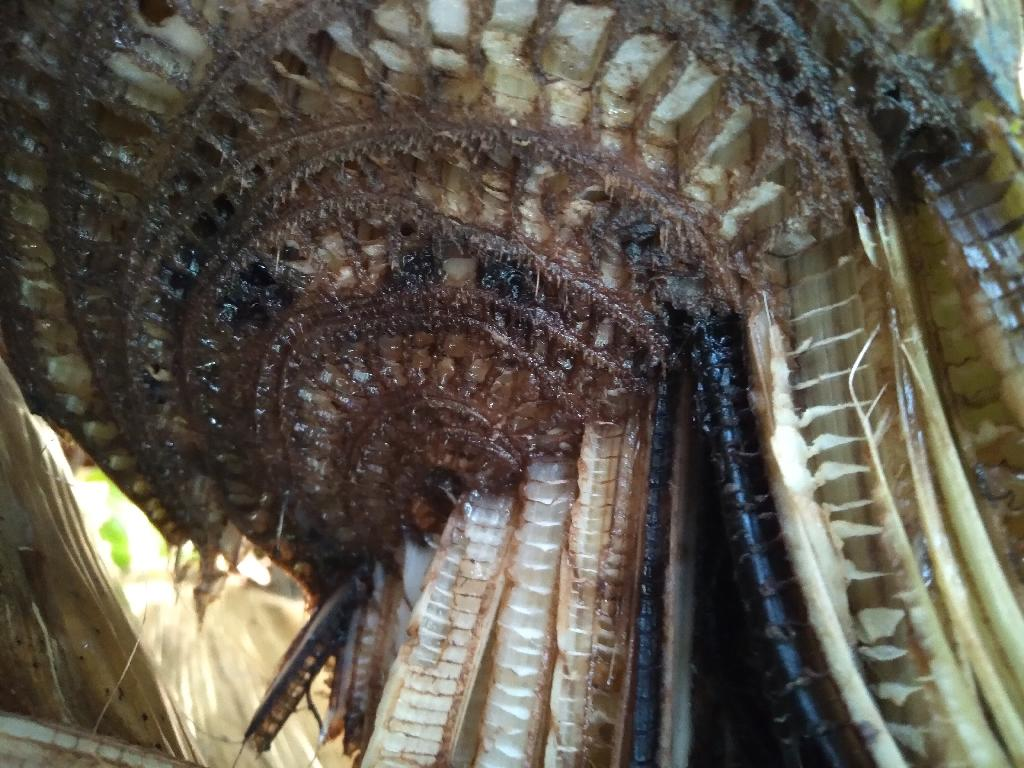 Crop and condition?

banana, fusarium wilt race 1
